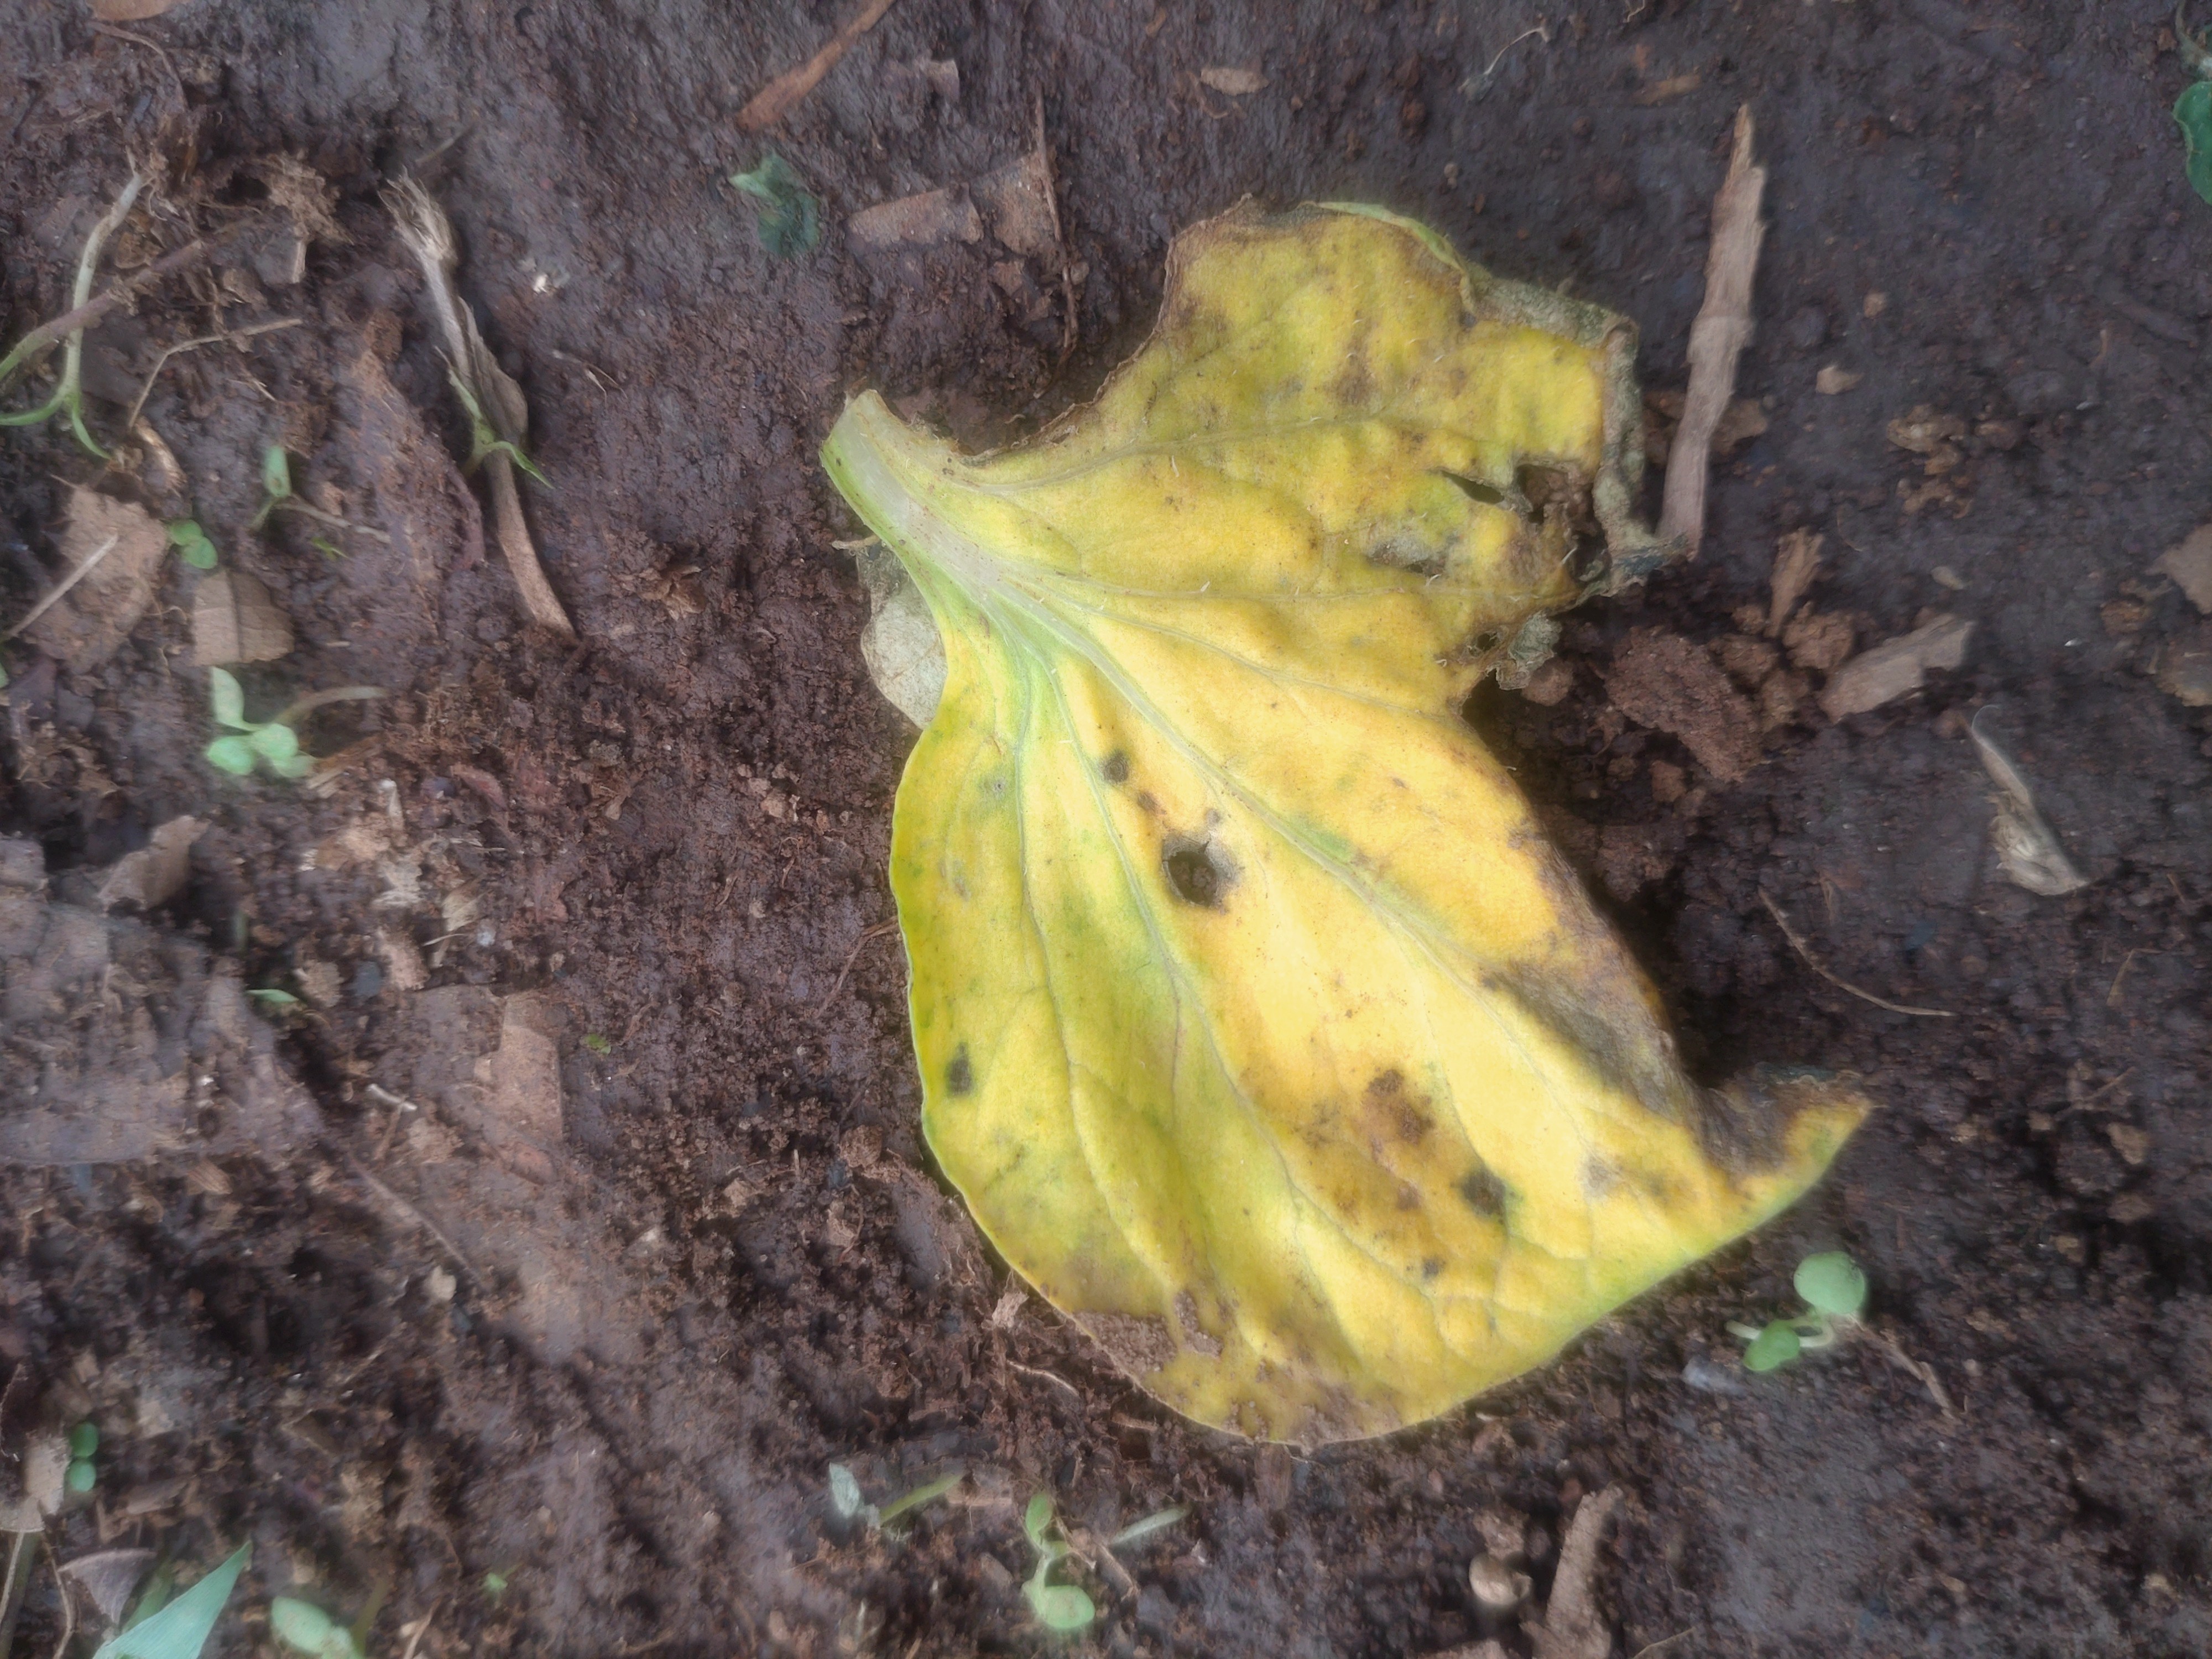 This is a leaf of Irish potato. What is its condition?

late blight
